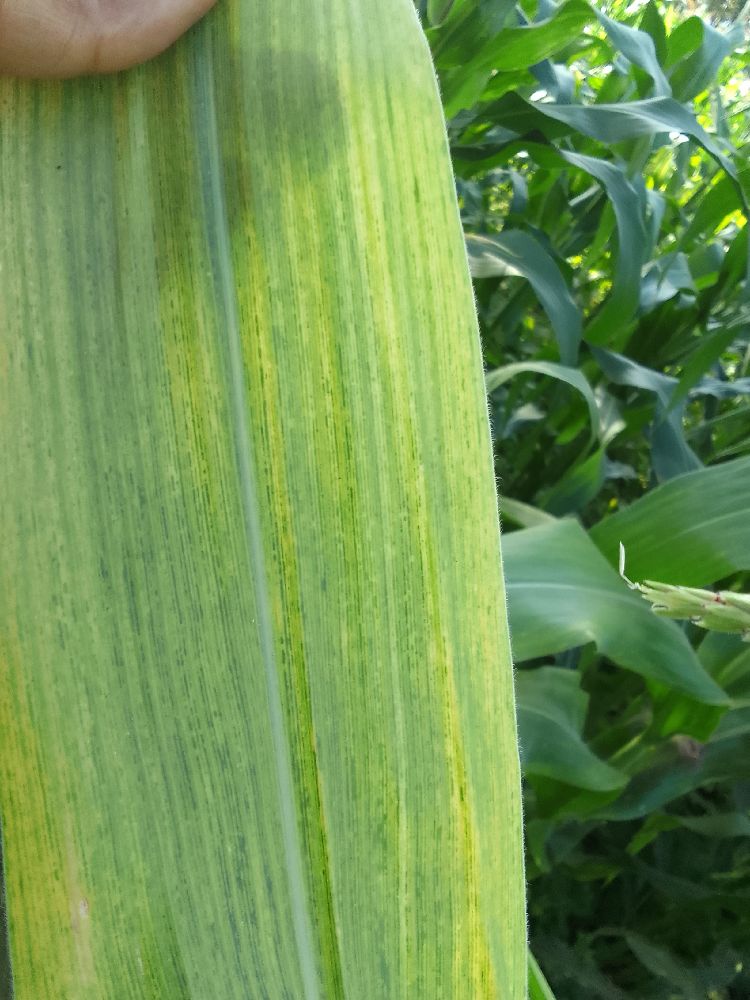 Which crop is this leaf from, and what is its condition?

maize, maize lethal necrosis
